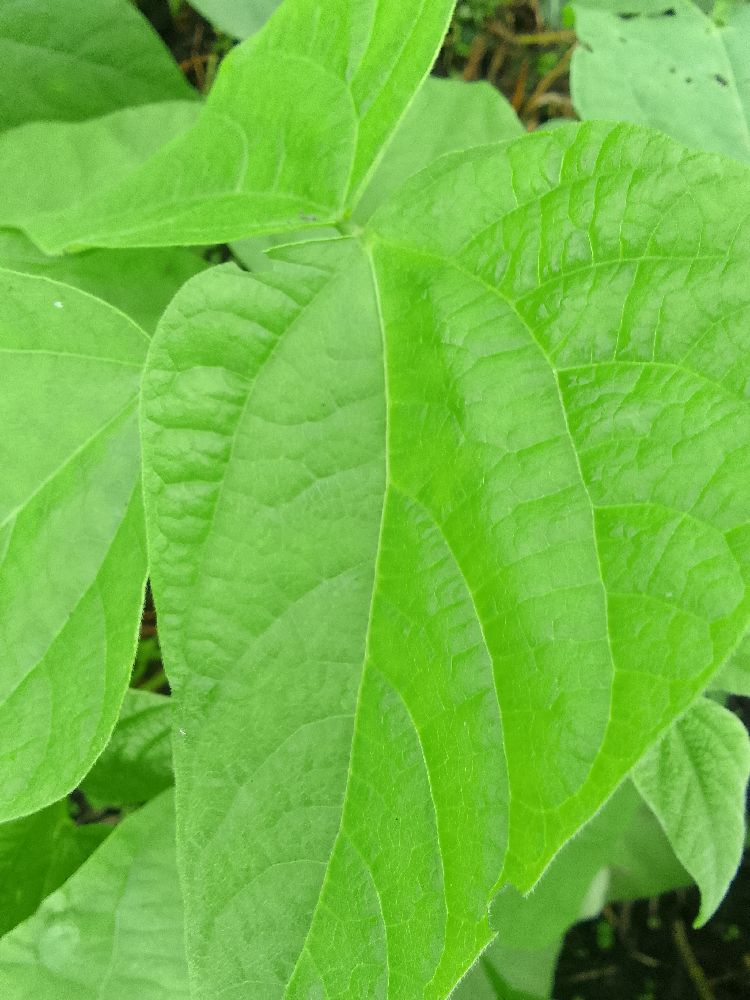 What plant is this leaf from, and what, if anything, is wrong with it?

common bean, healthy
